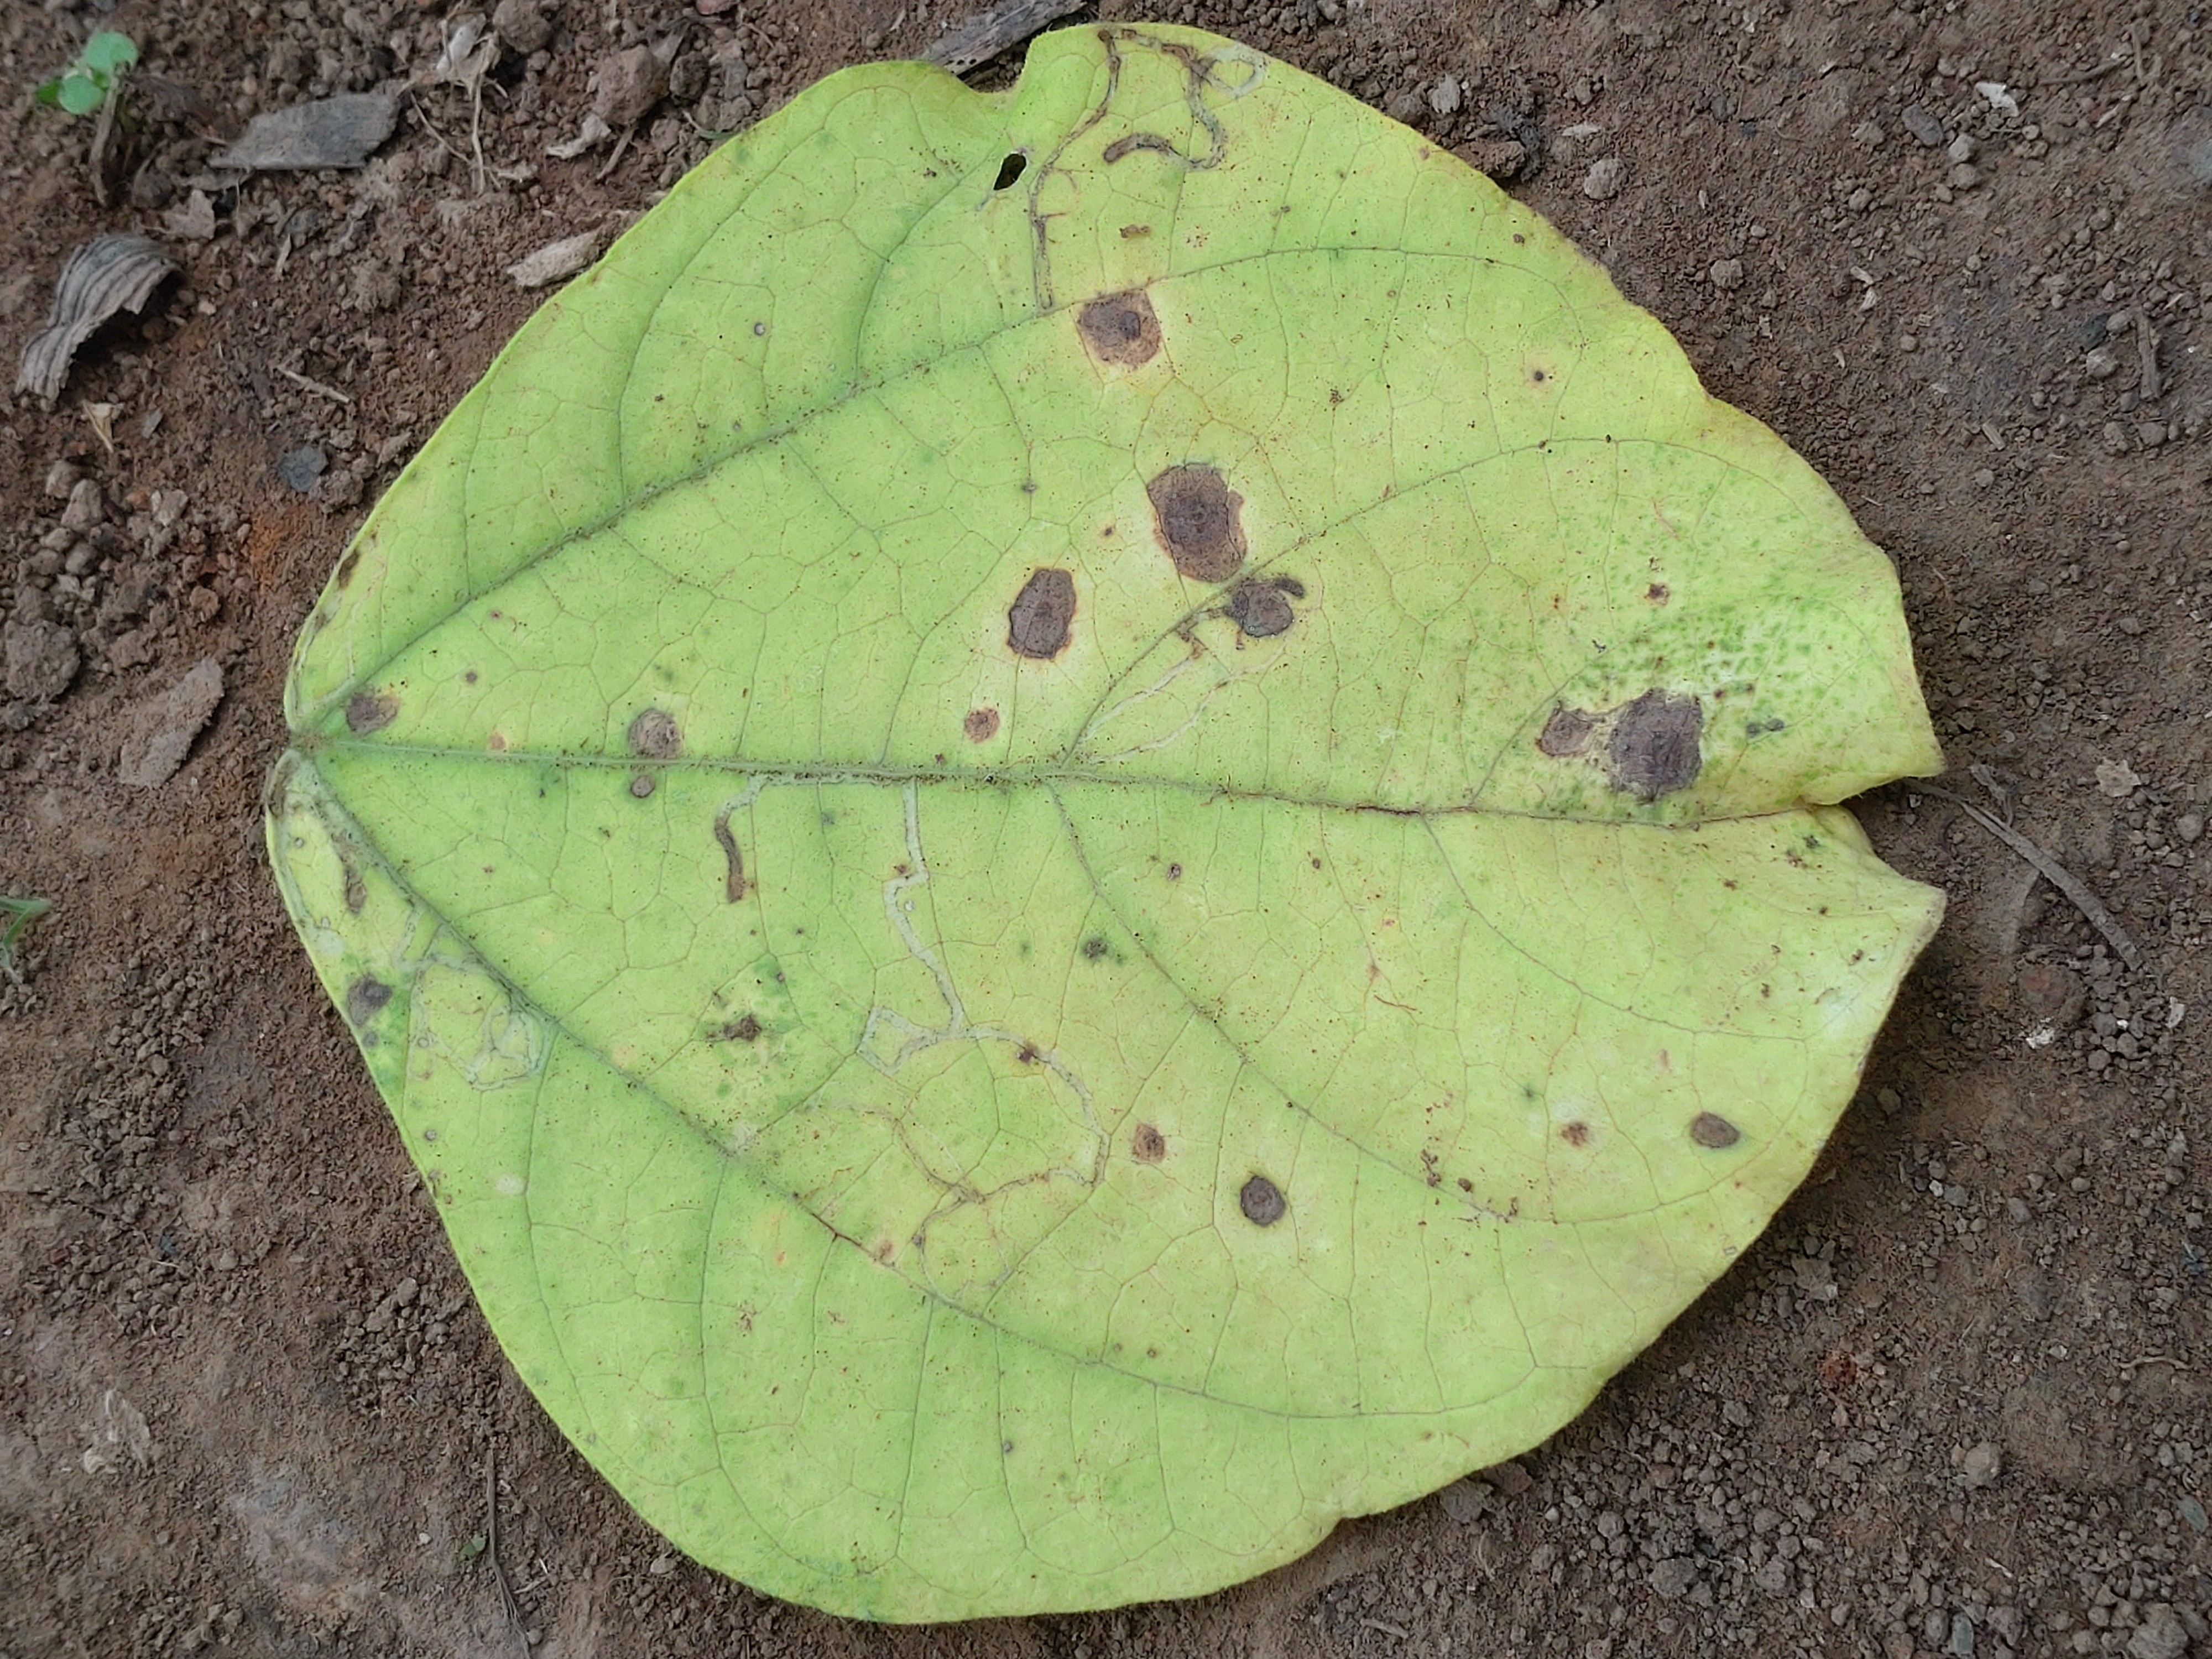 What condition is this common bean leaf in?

anthracnose
